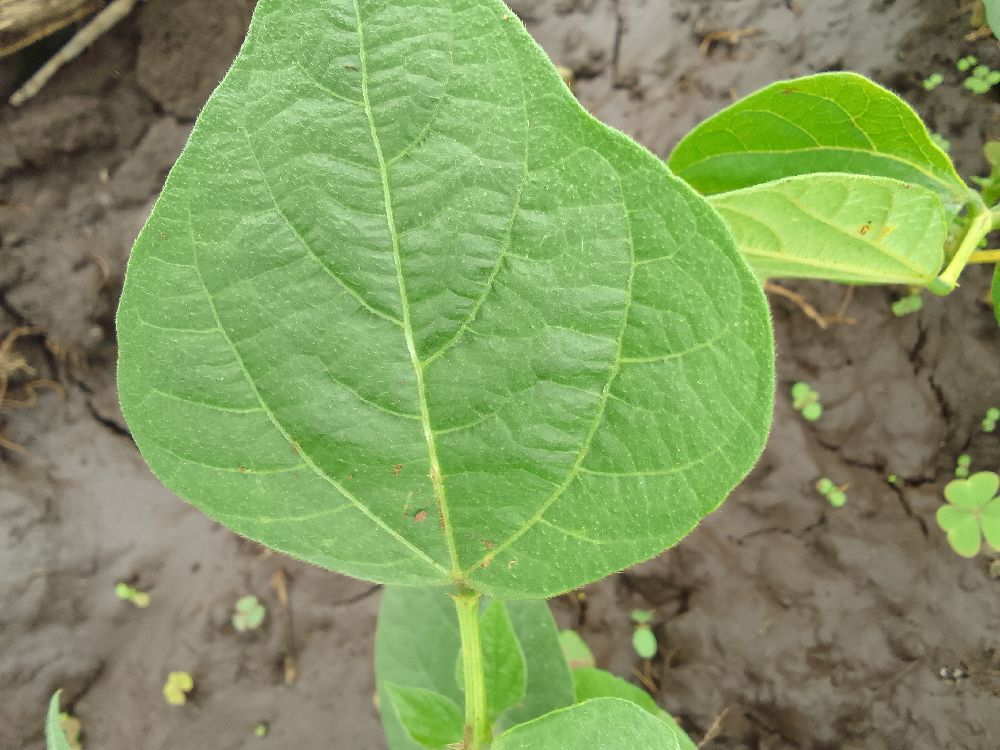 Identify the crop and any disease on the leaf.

common bean, healthy
